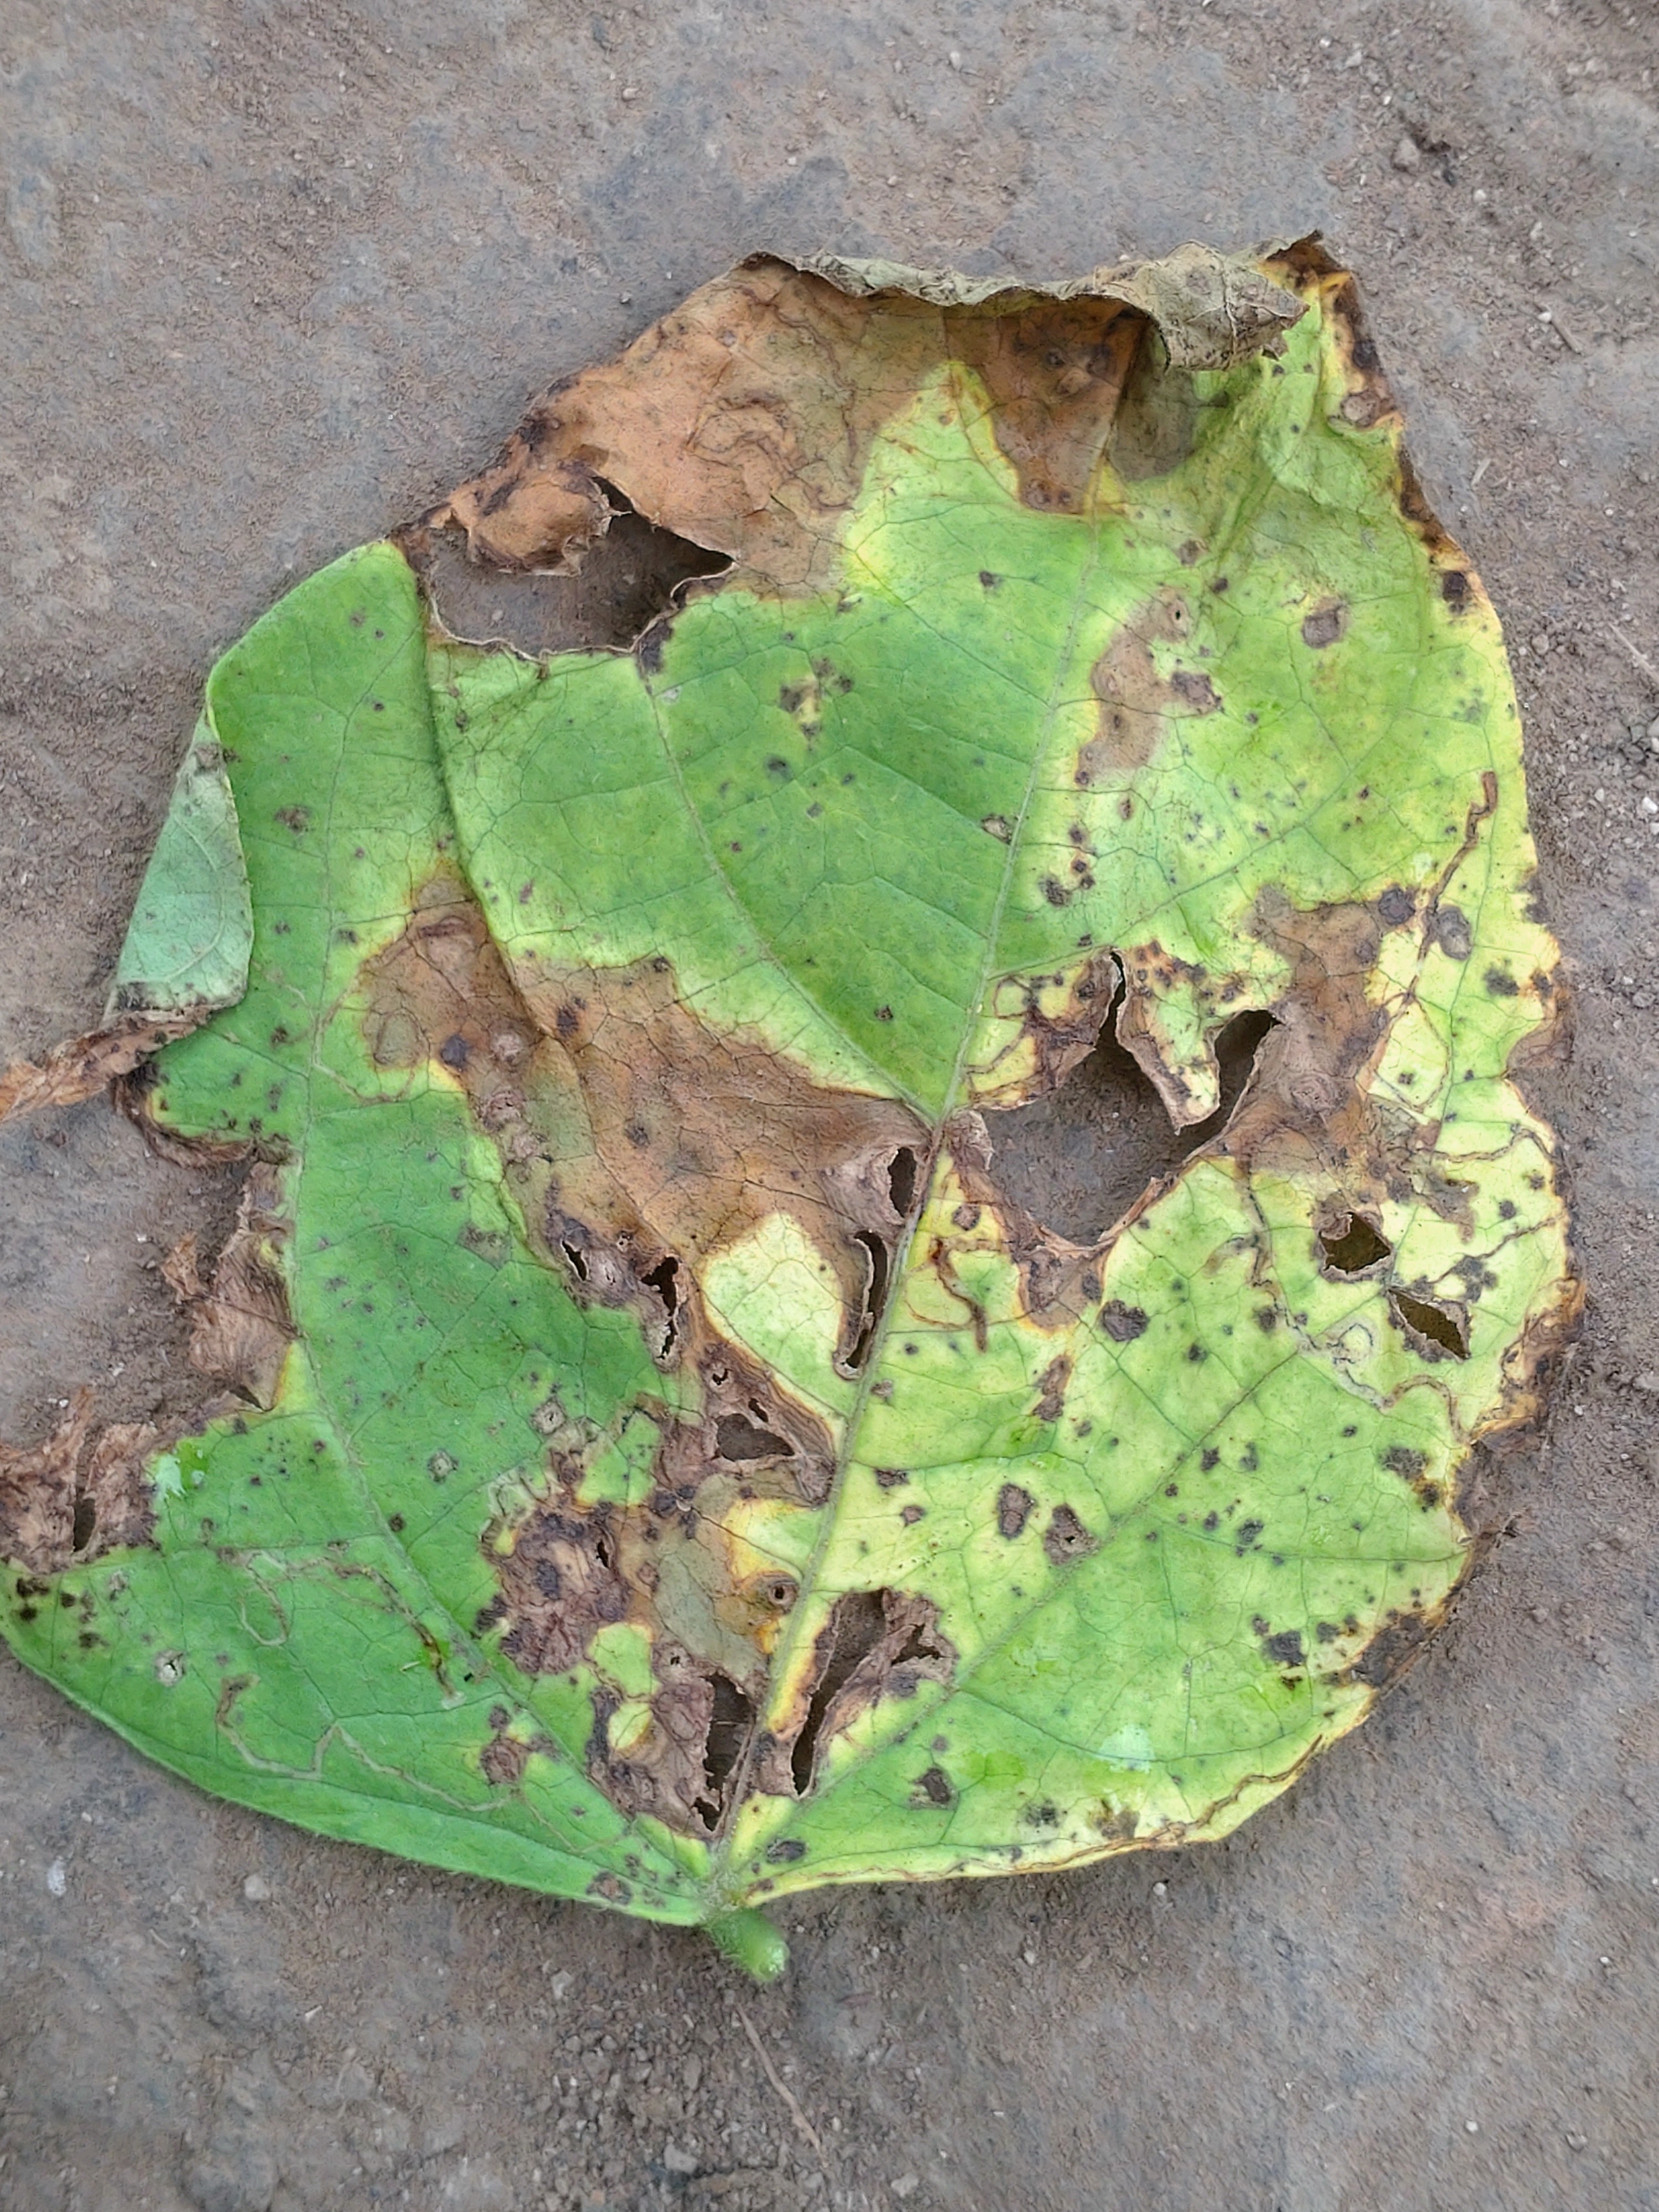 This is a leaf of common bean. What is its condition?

anthracnose
